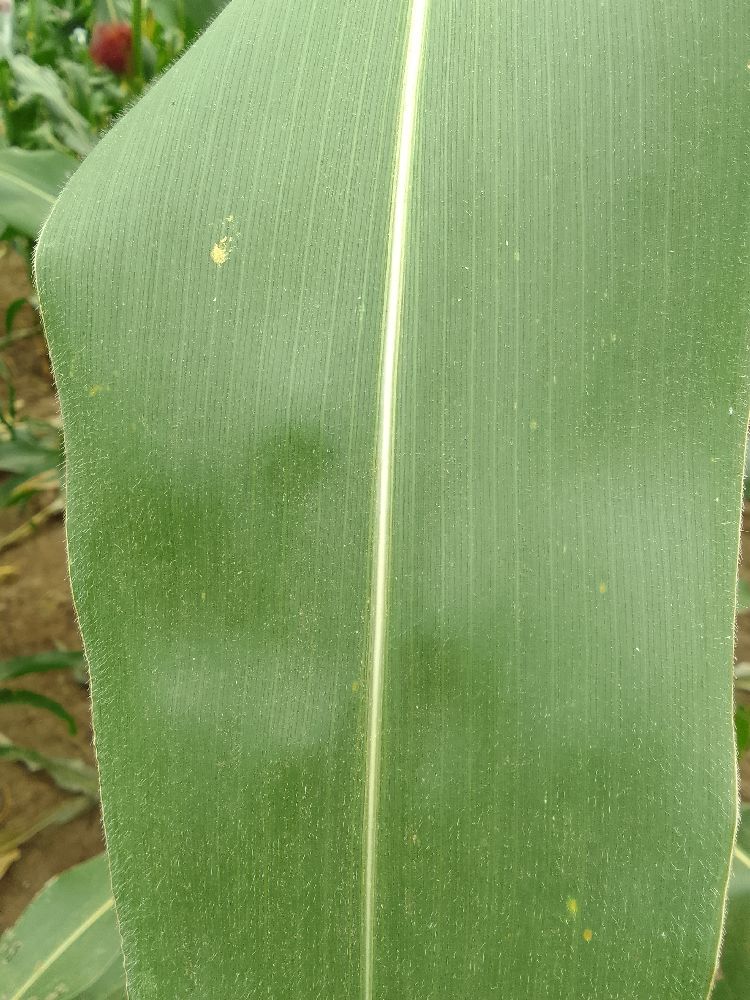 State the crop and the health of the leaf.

maize, healthy
